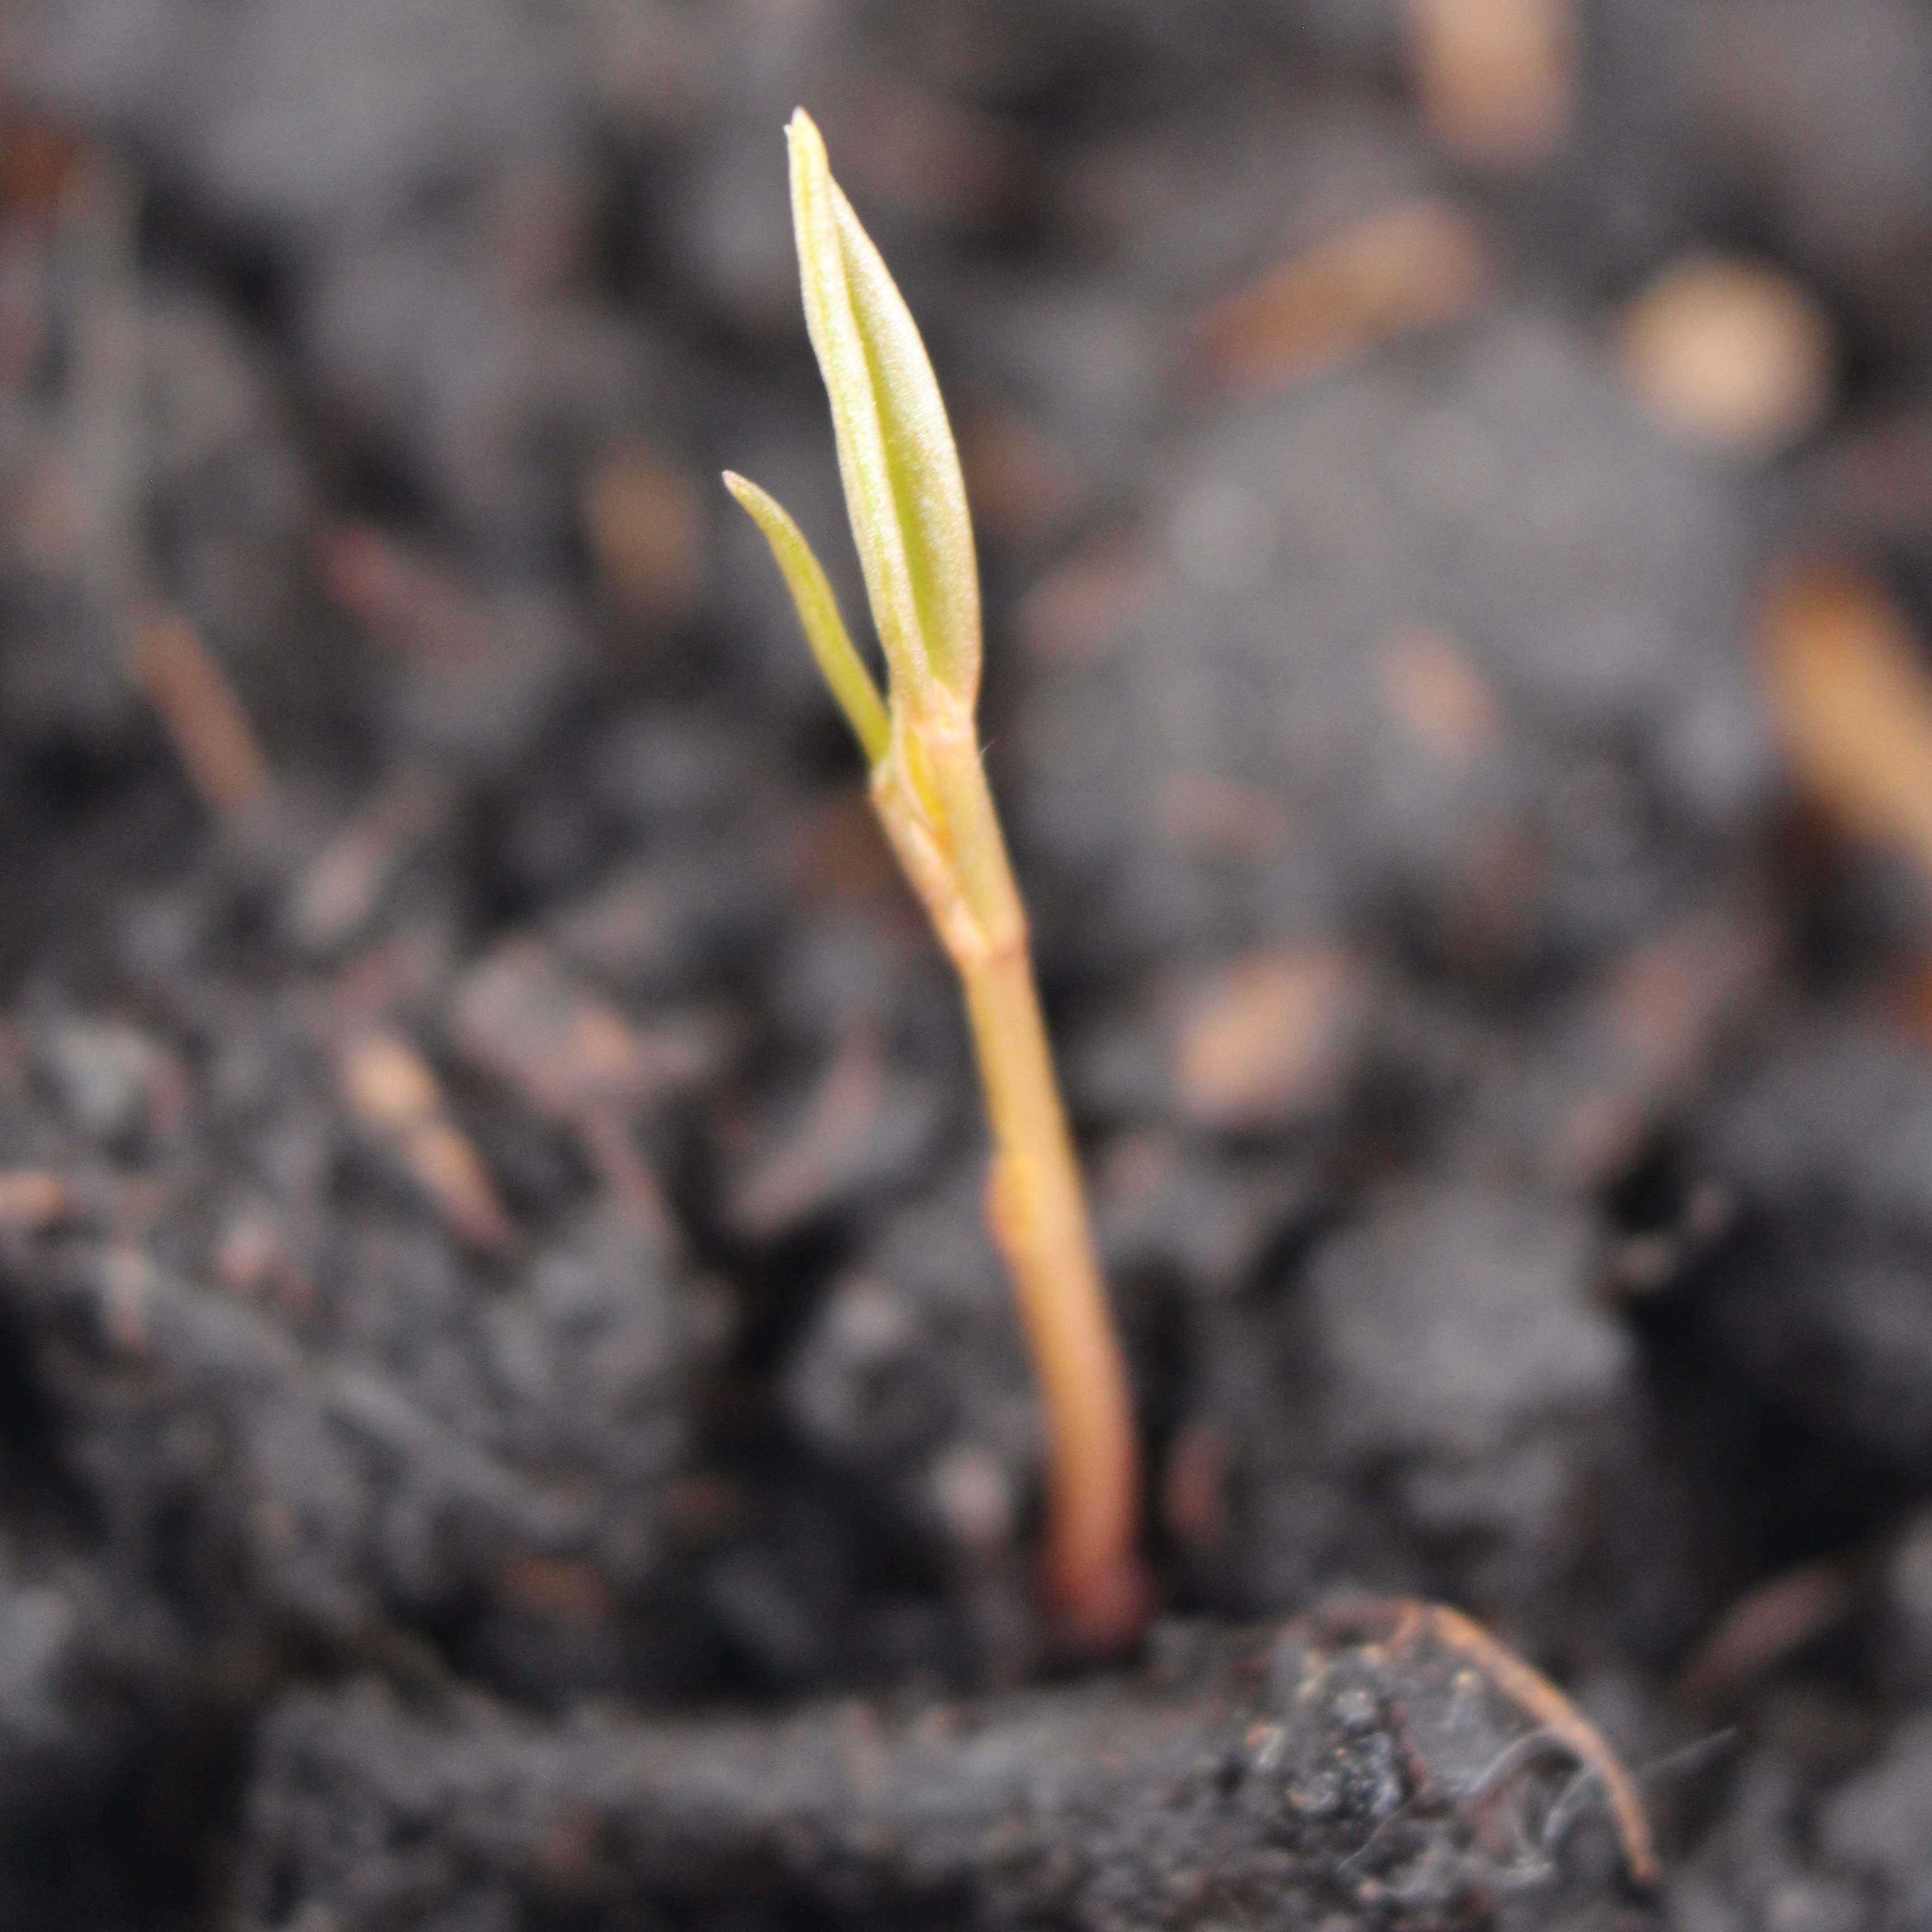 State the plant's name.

Vicia sativa
